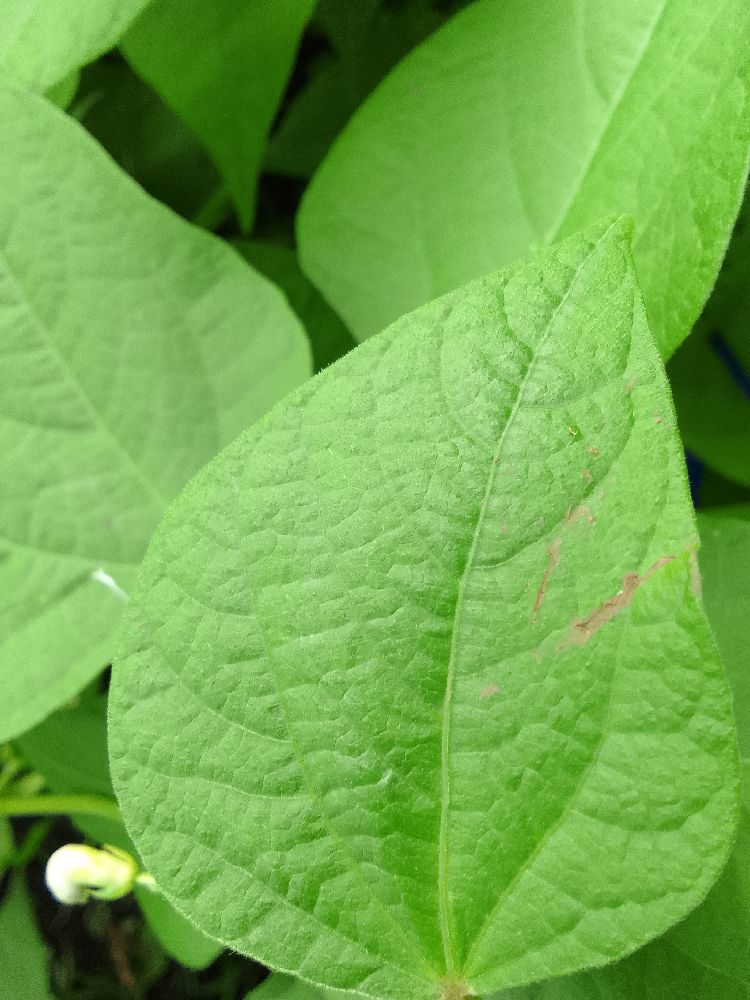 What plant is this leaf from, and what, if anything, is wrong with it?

common bean, healthy
